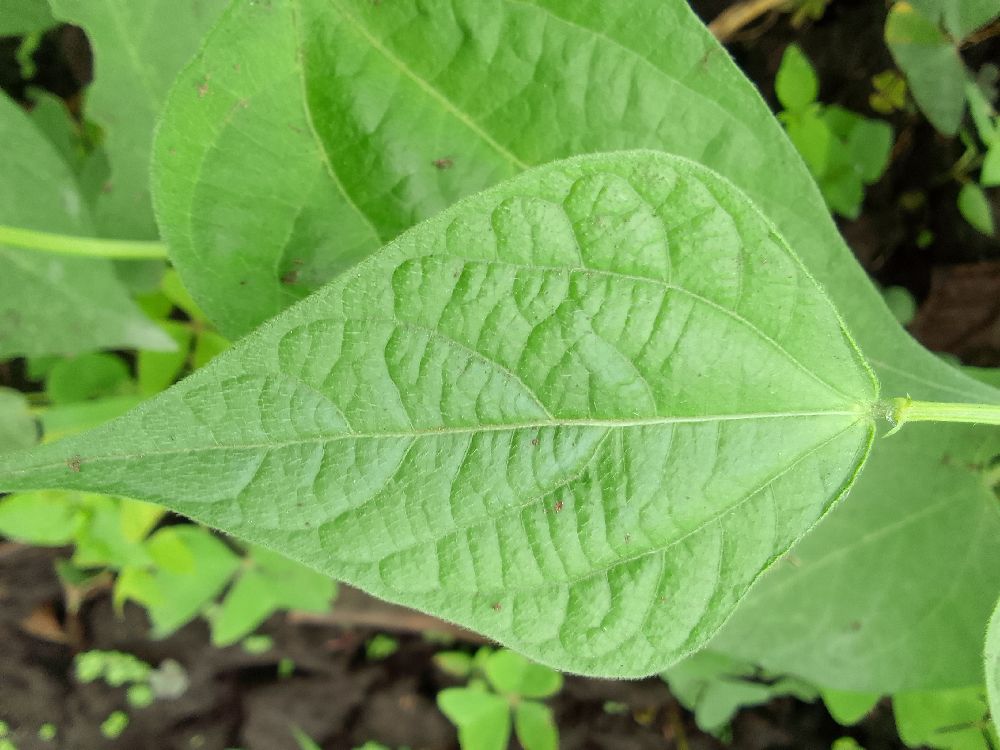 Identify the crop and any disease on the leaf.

common bean, healthy
